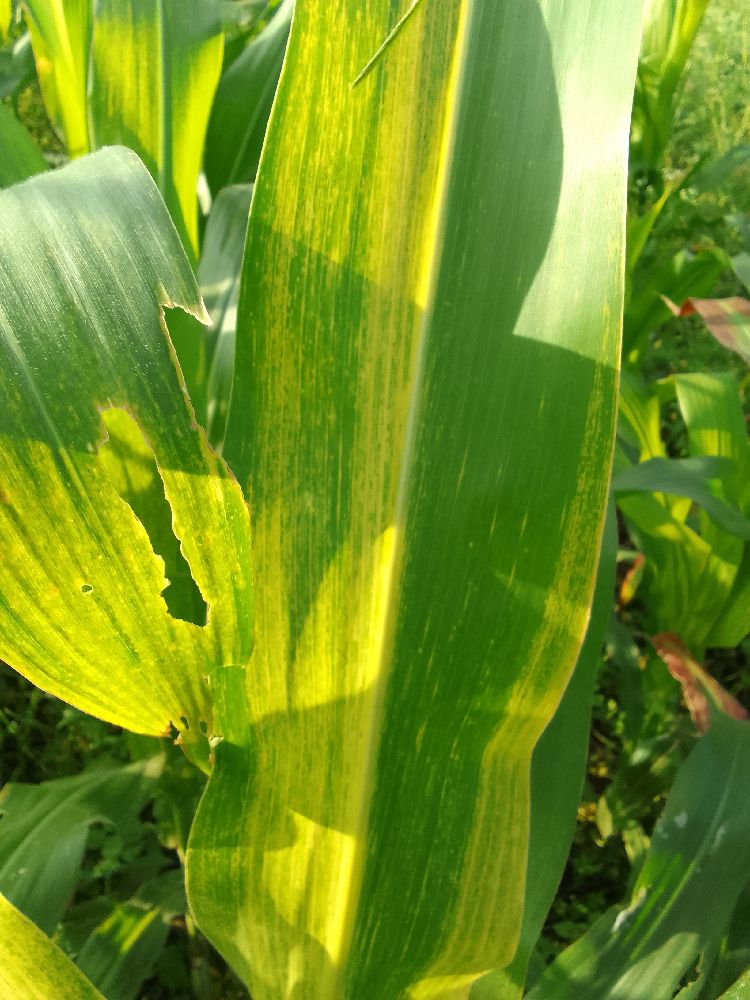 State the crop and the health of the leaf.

maize, maize lethal necrosis
